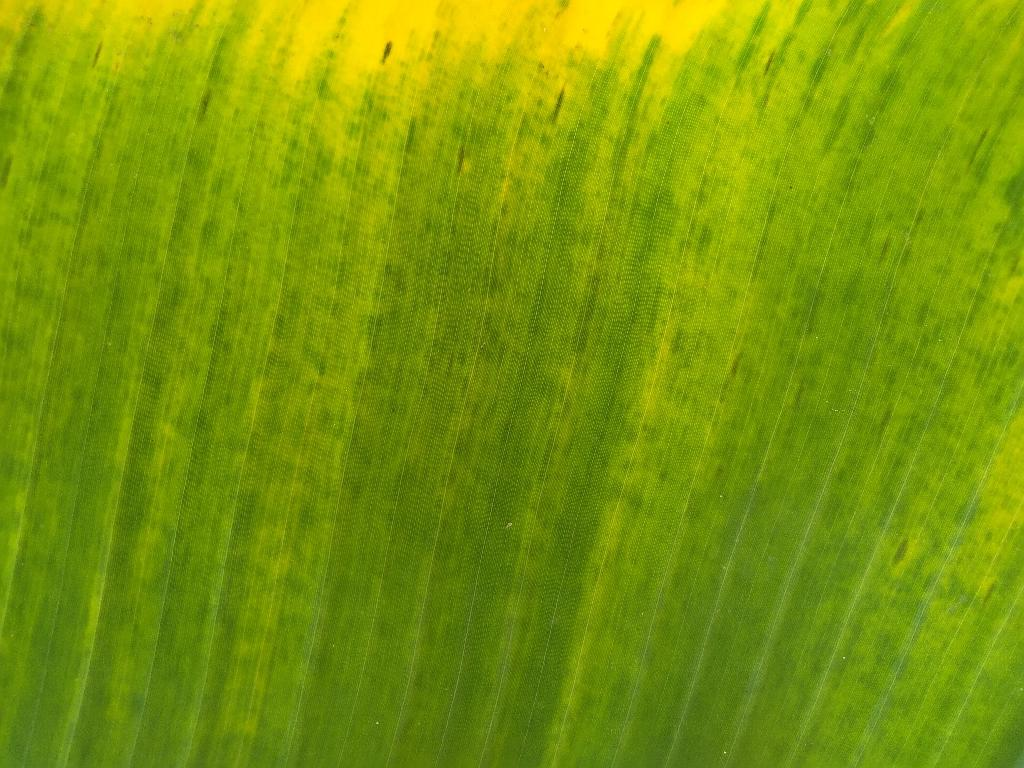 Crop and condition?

banana, fusarium wilt race 1
